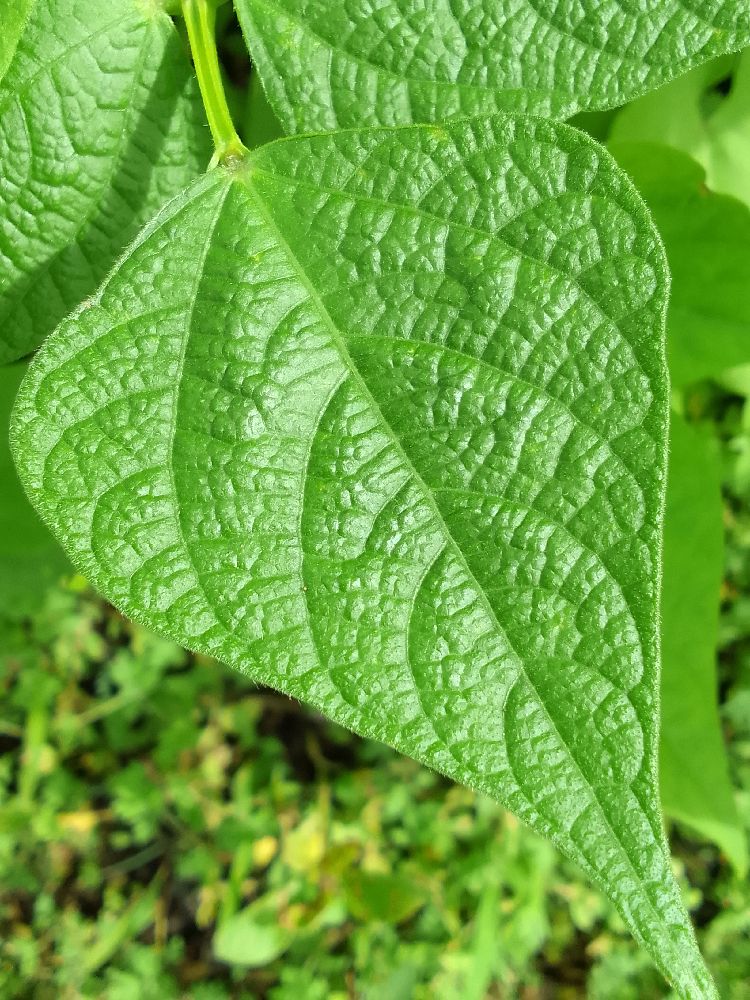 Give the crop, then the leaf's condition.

common bean, healthy
